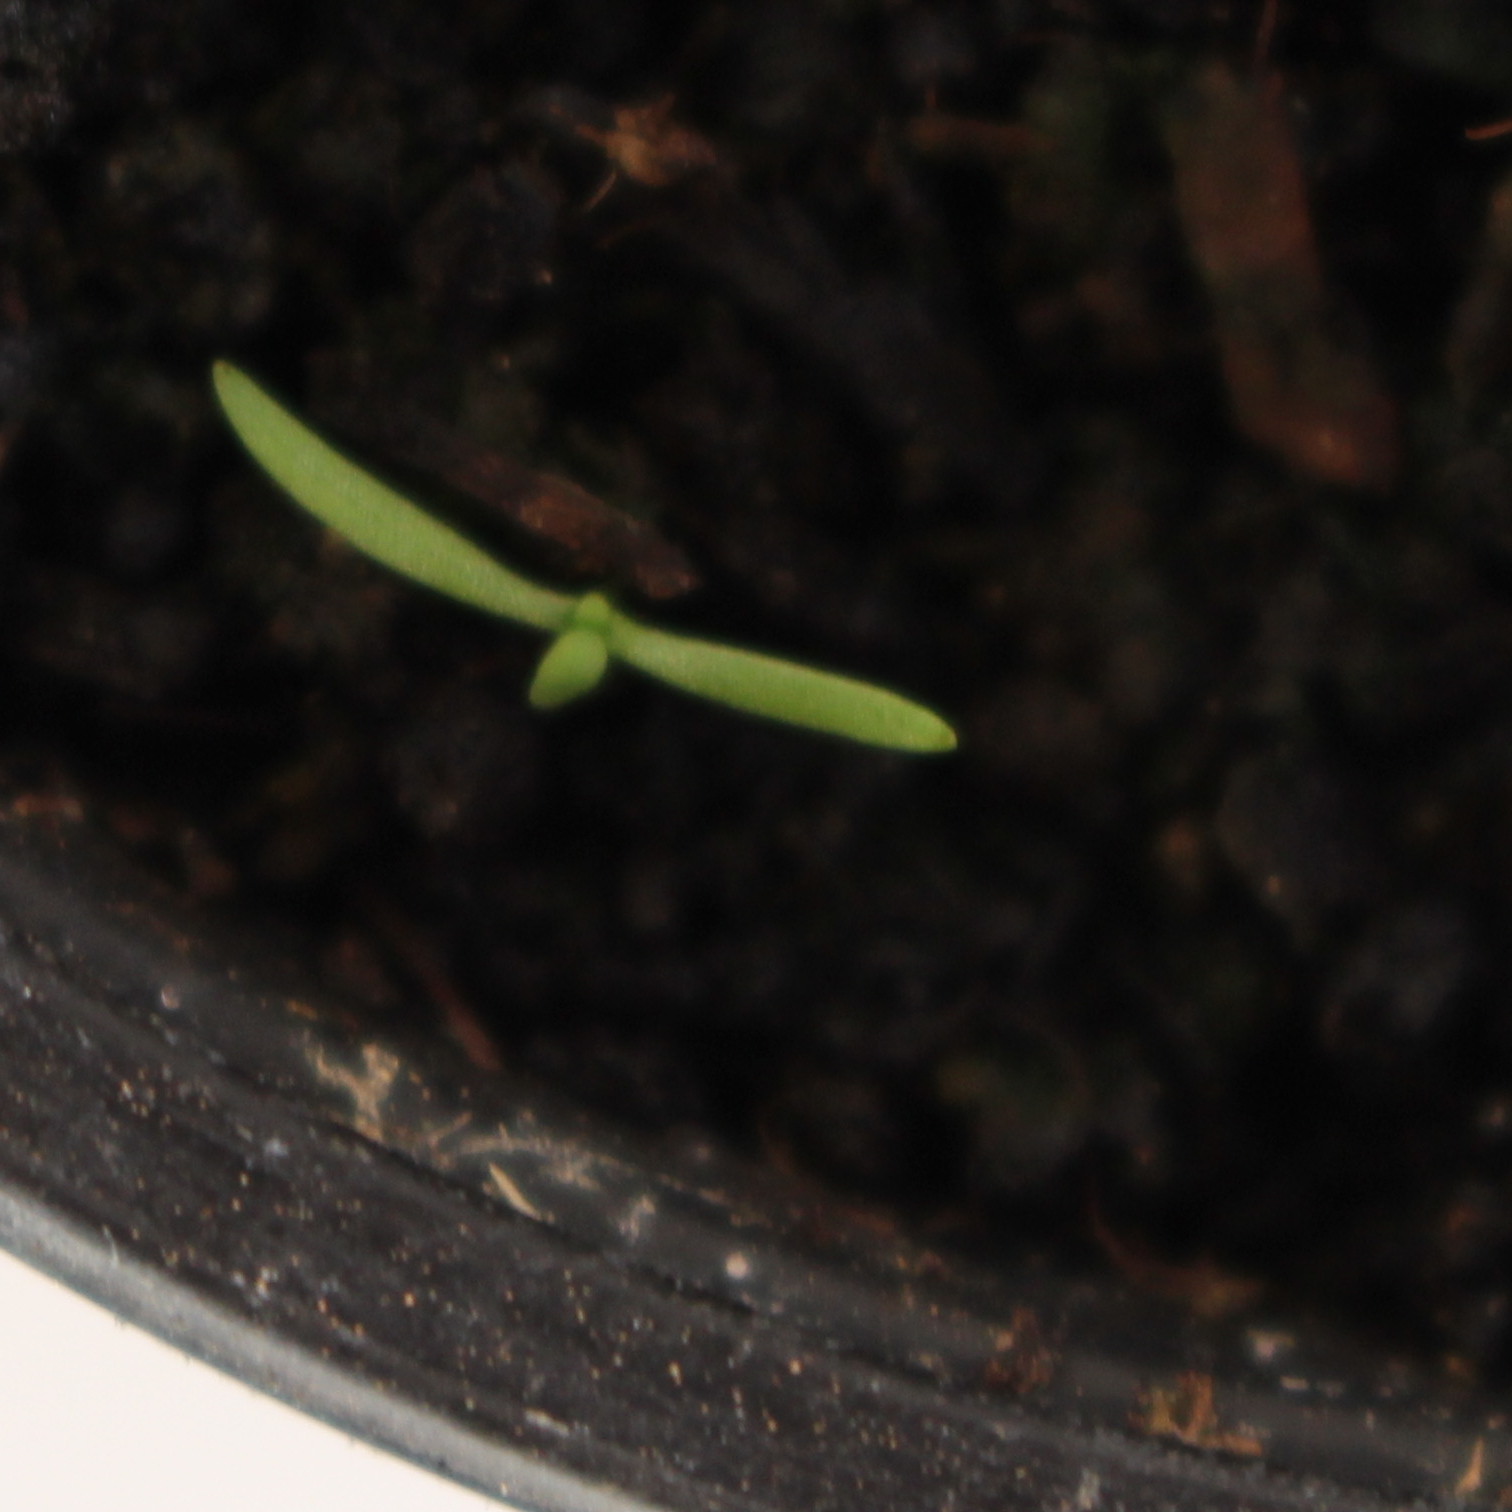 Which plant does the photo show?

Papaver rhoeas
